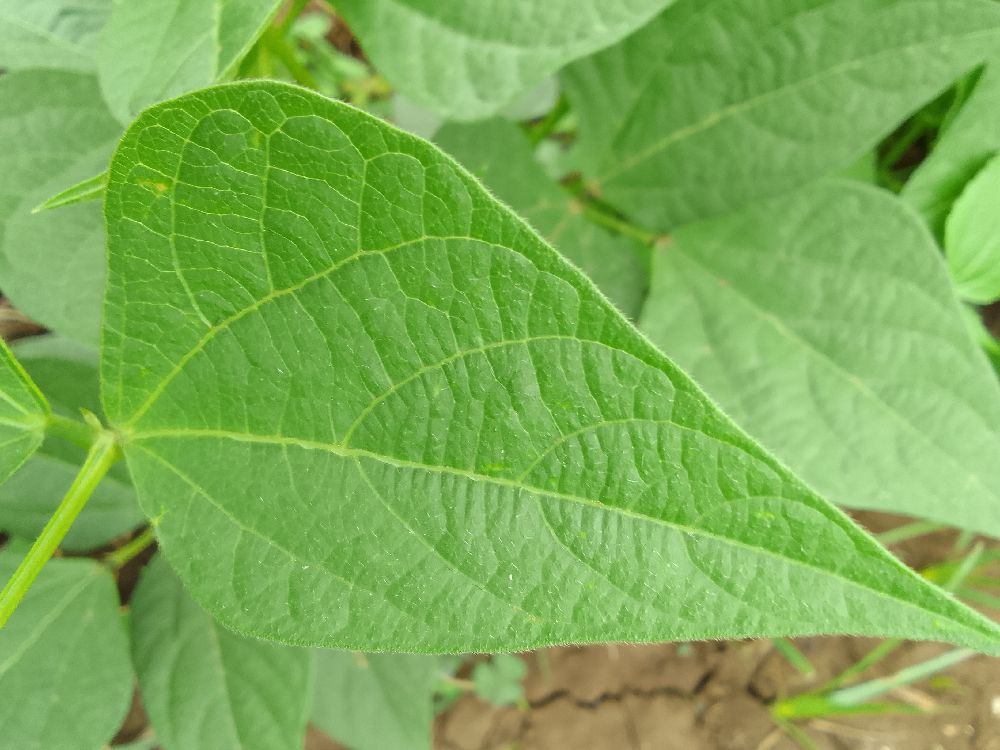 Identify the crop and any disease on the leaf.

common bean, healthy
